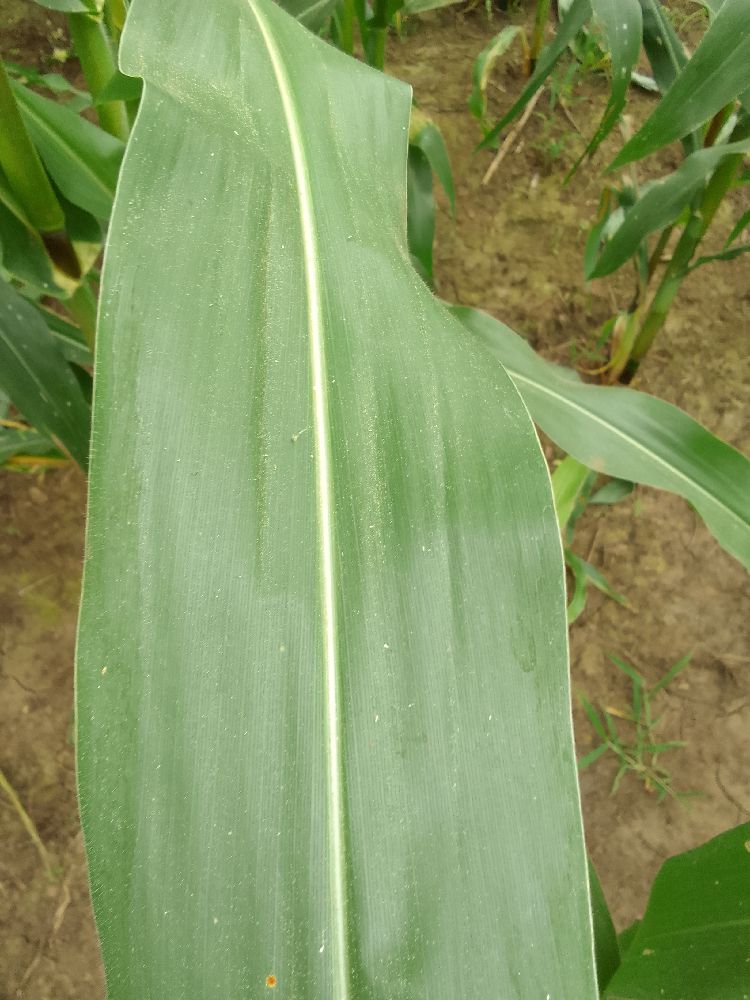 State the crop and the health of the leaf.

maize, healthy
